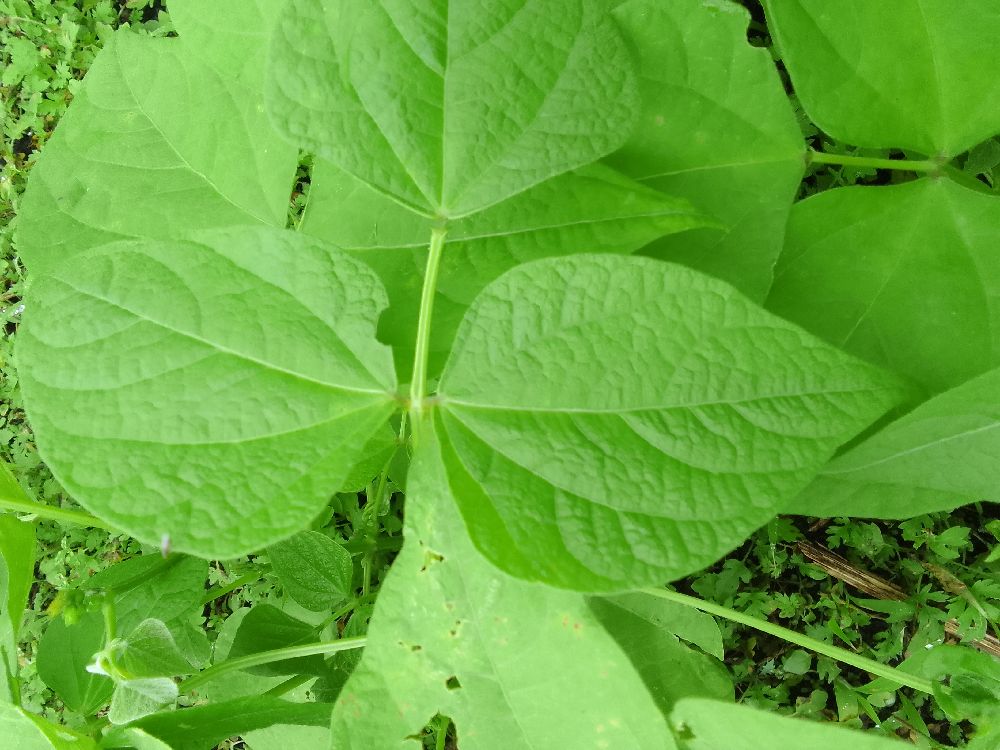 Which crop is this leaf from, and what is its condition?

common bean, healthy
